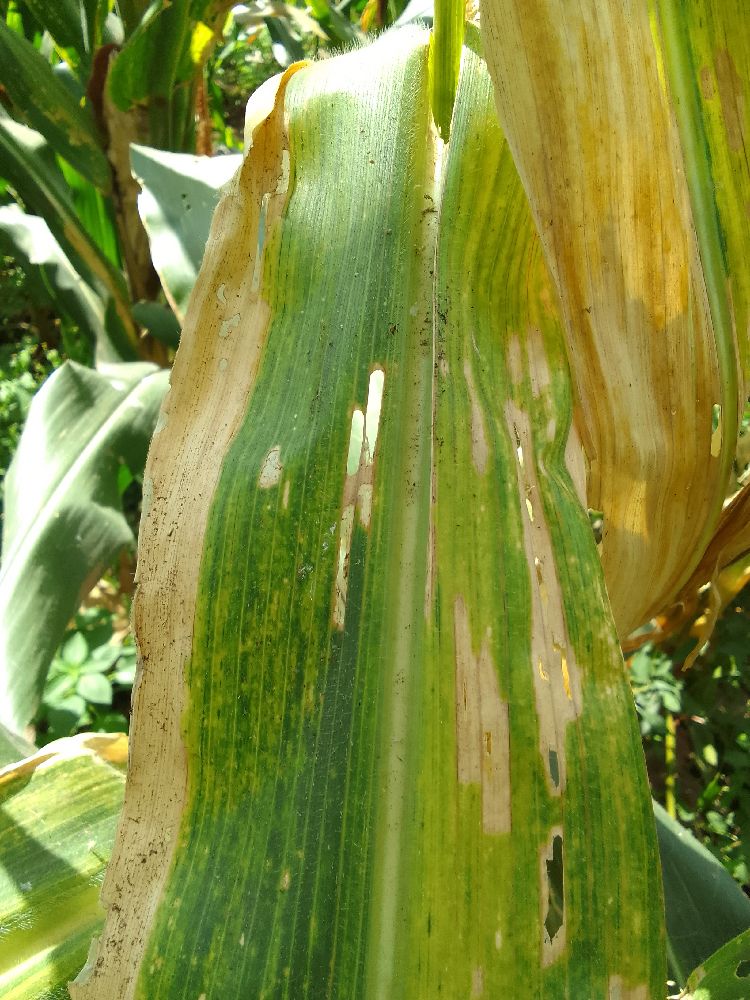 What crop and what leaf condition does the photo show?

maize, maize lethal necrosis
